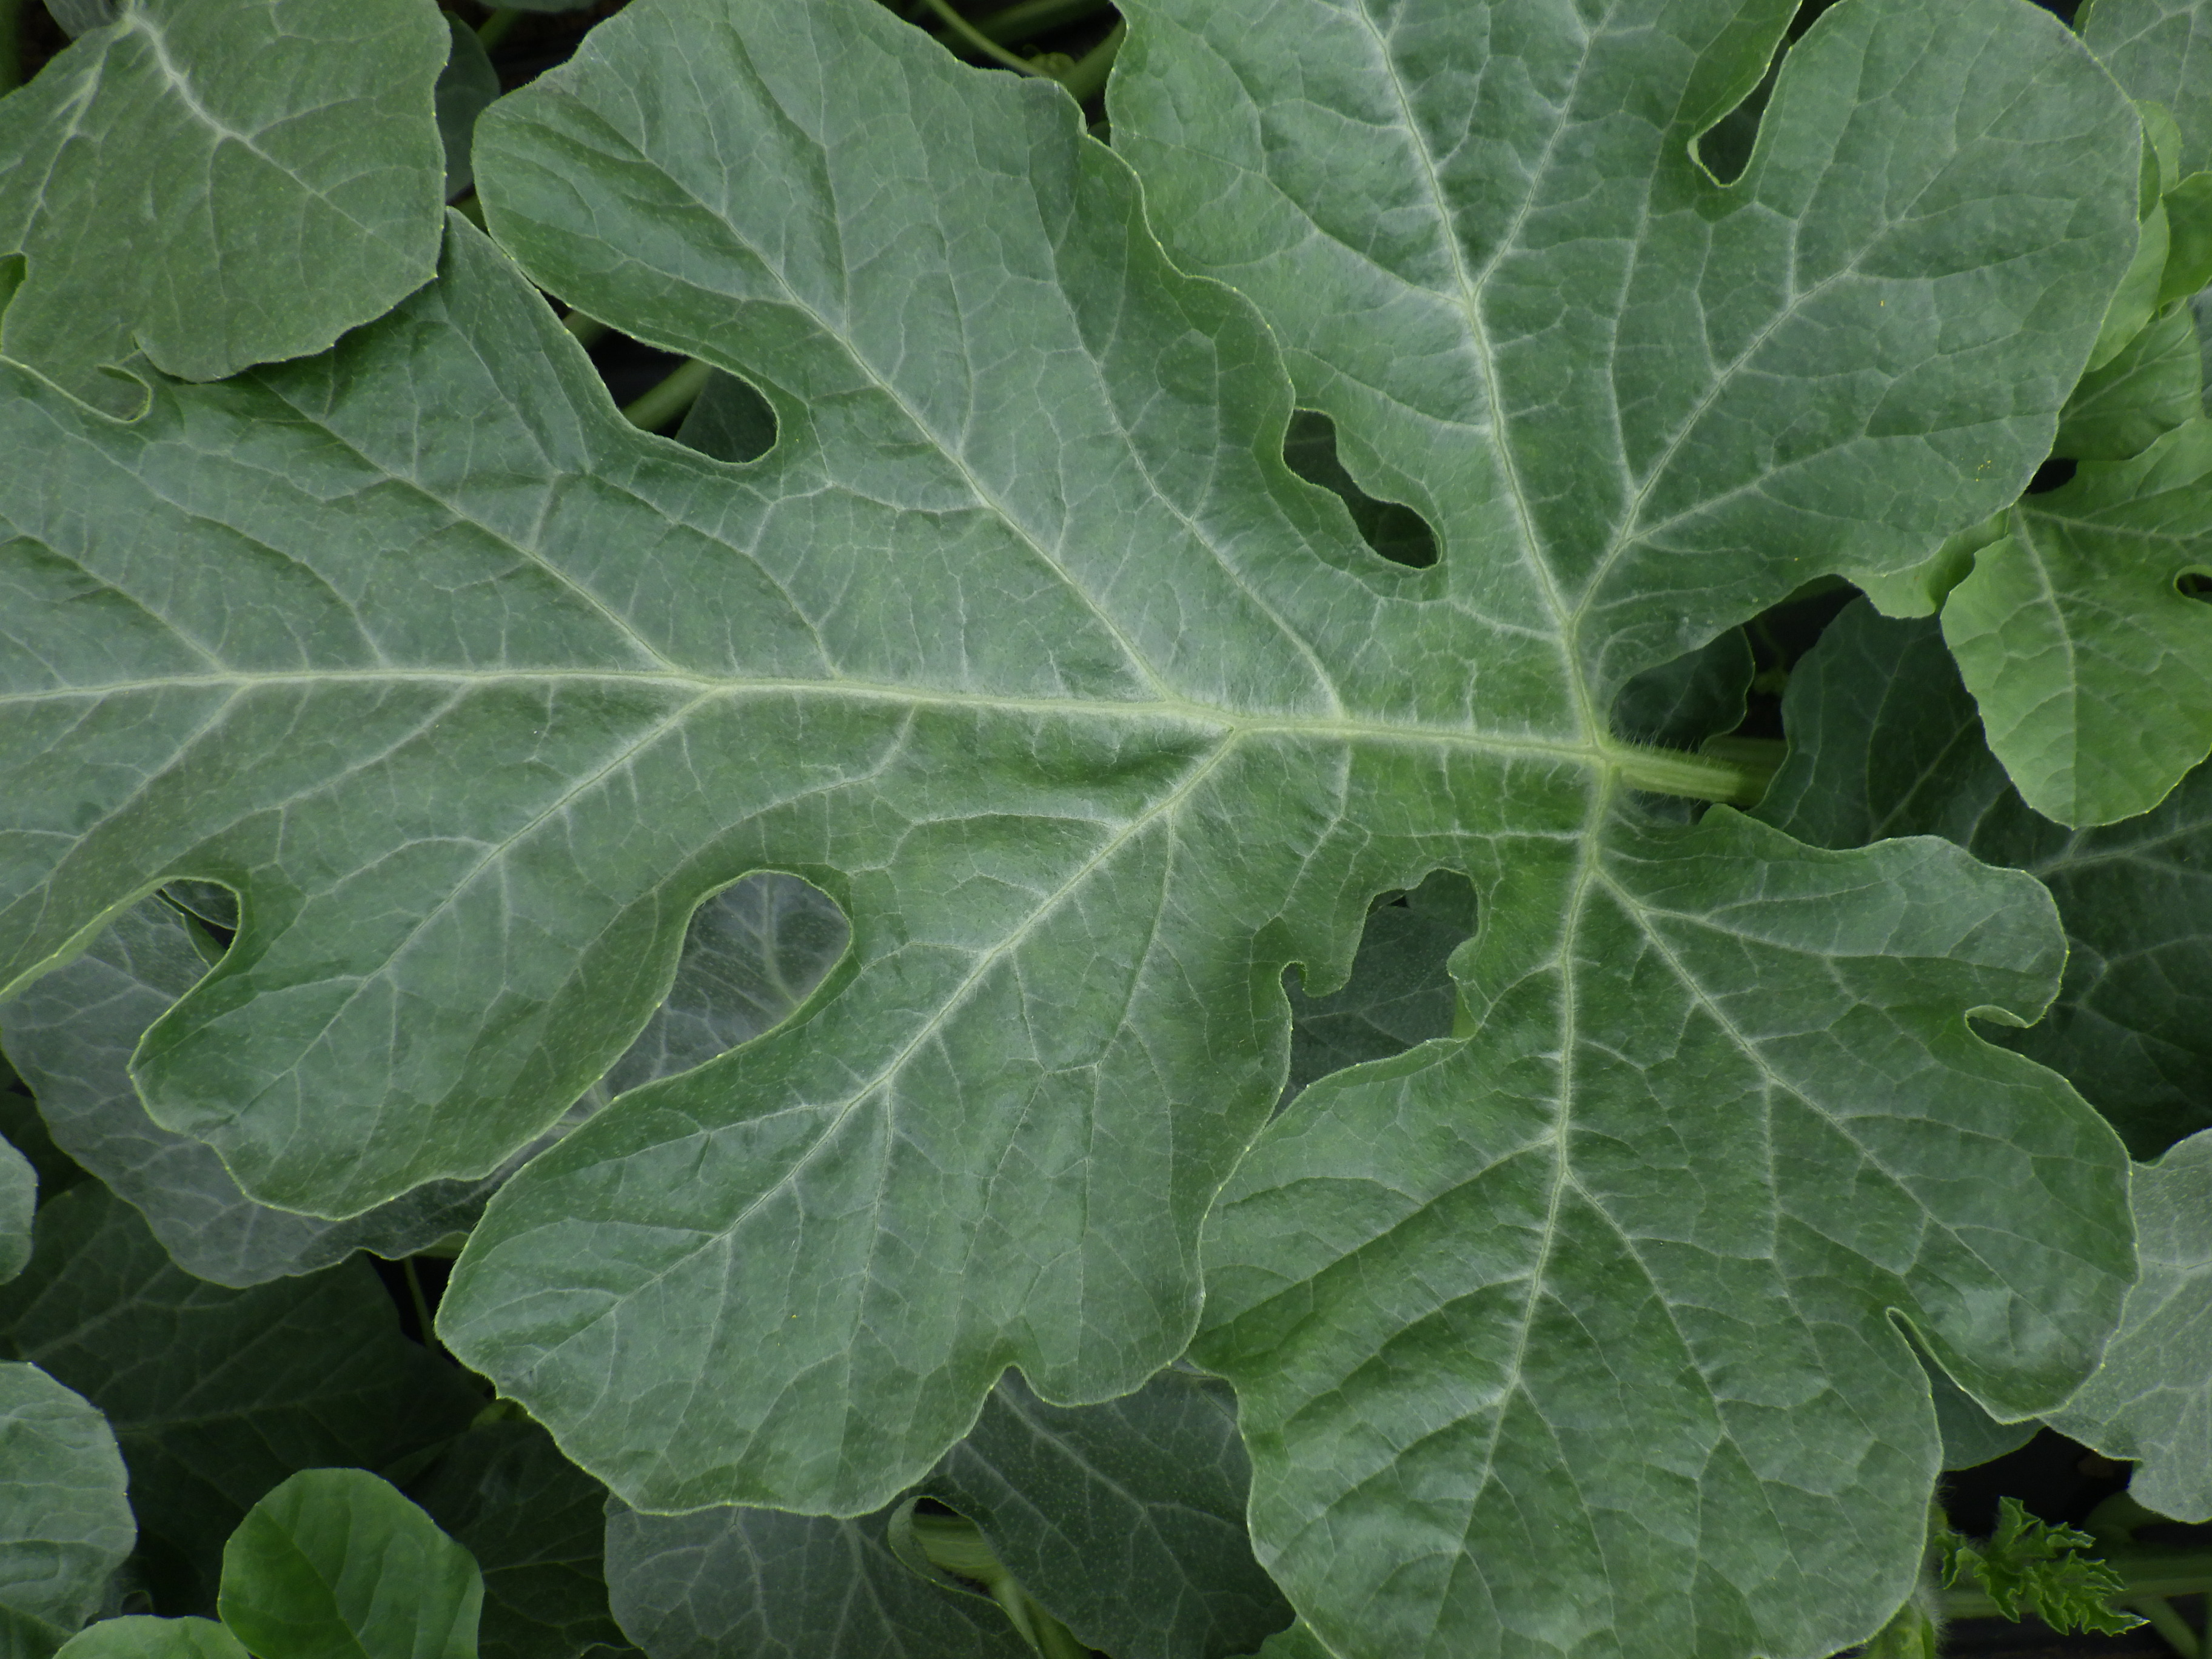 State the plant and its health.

watermelon, healthy
